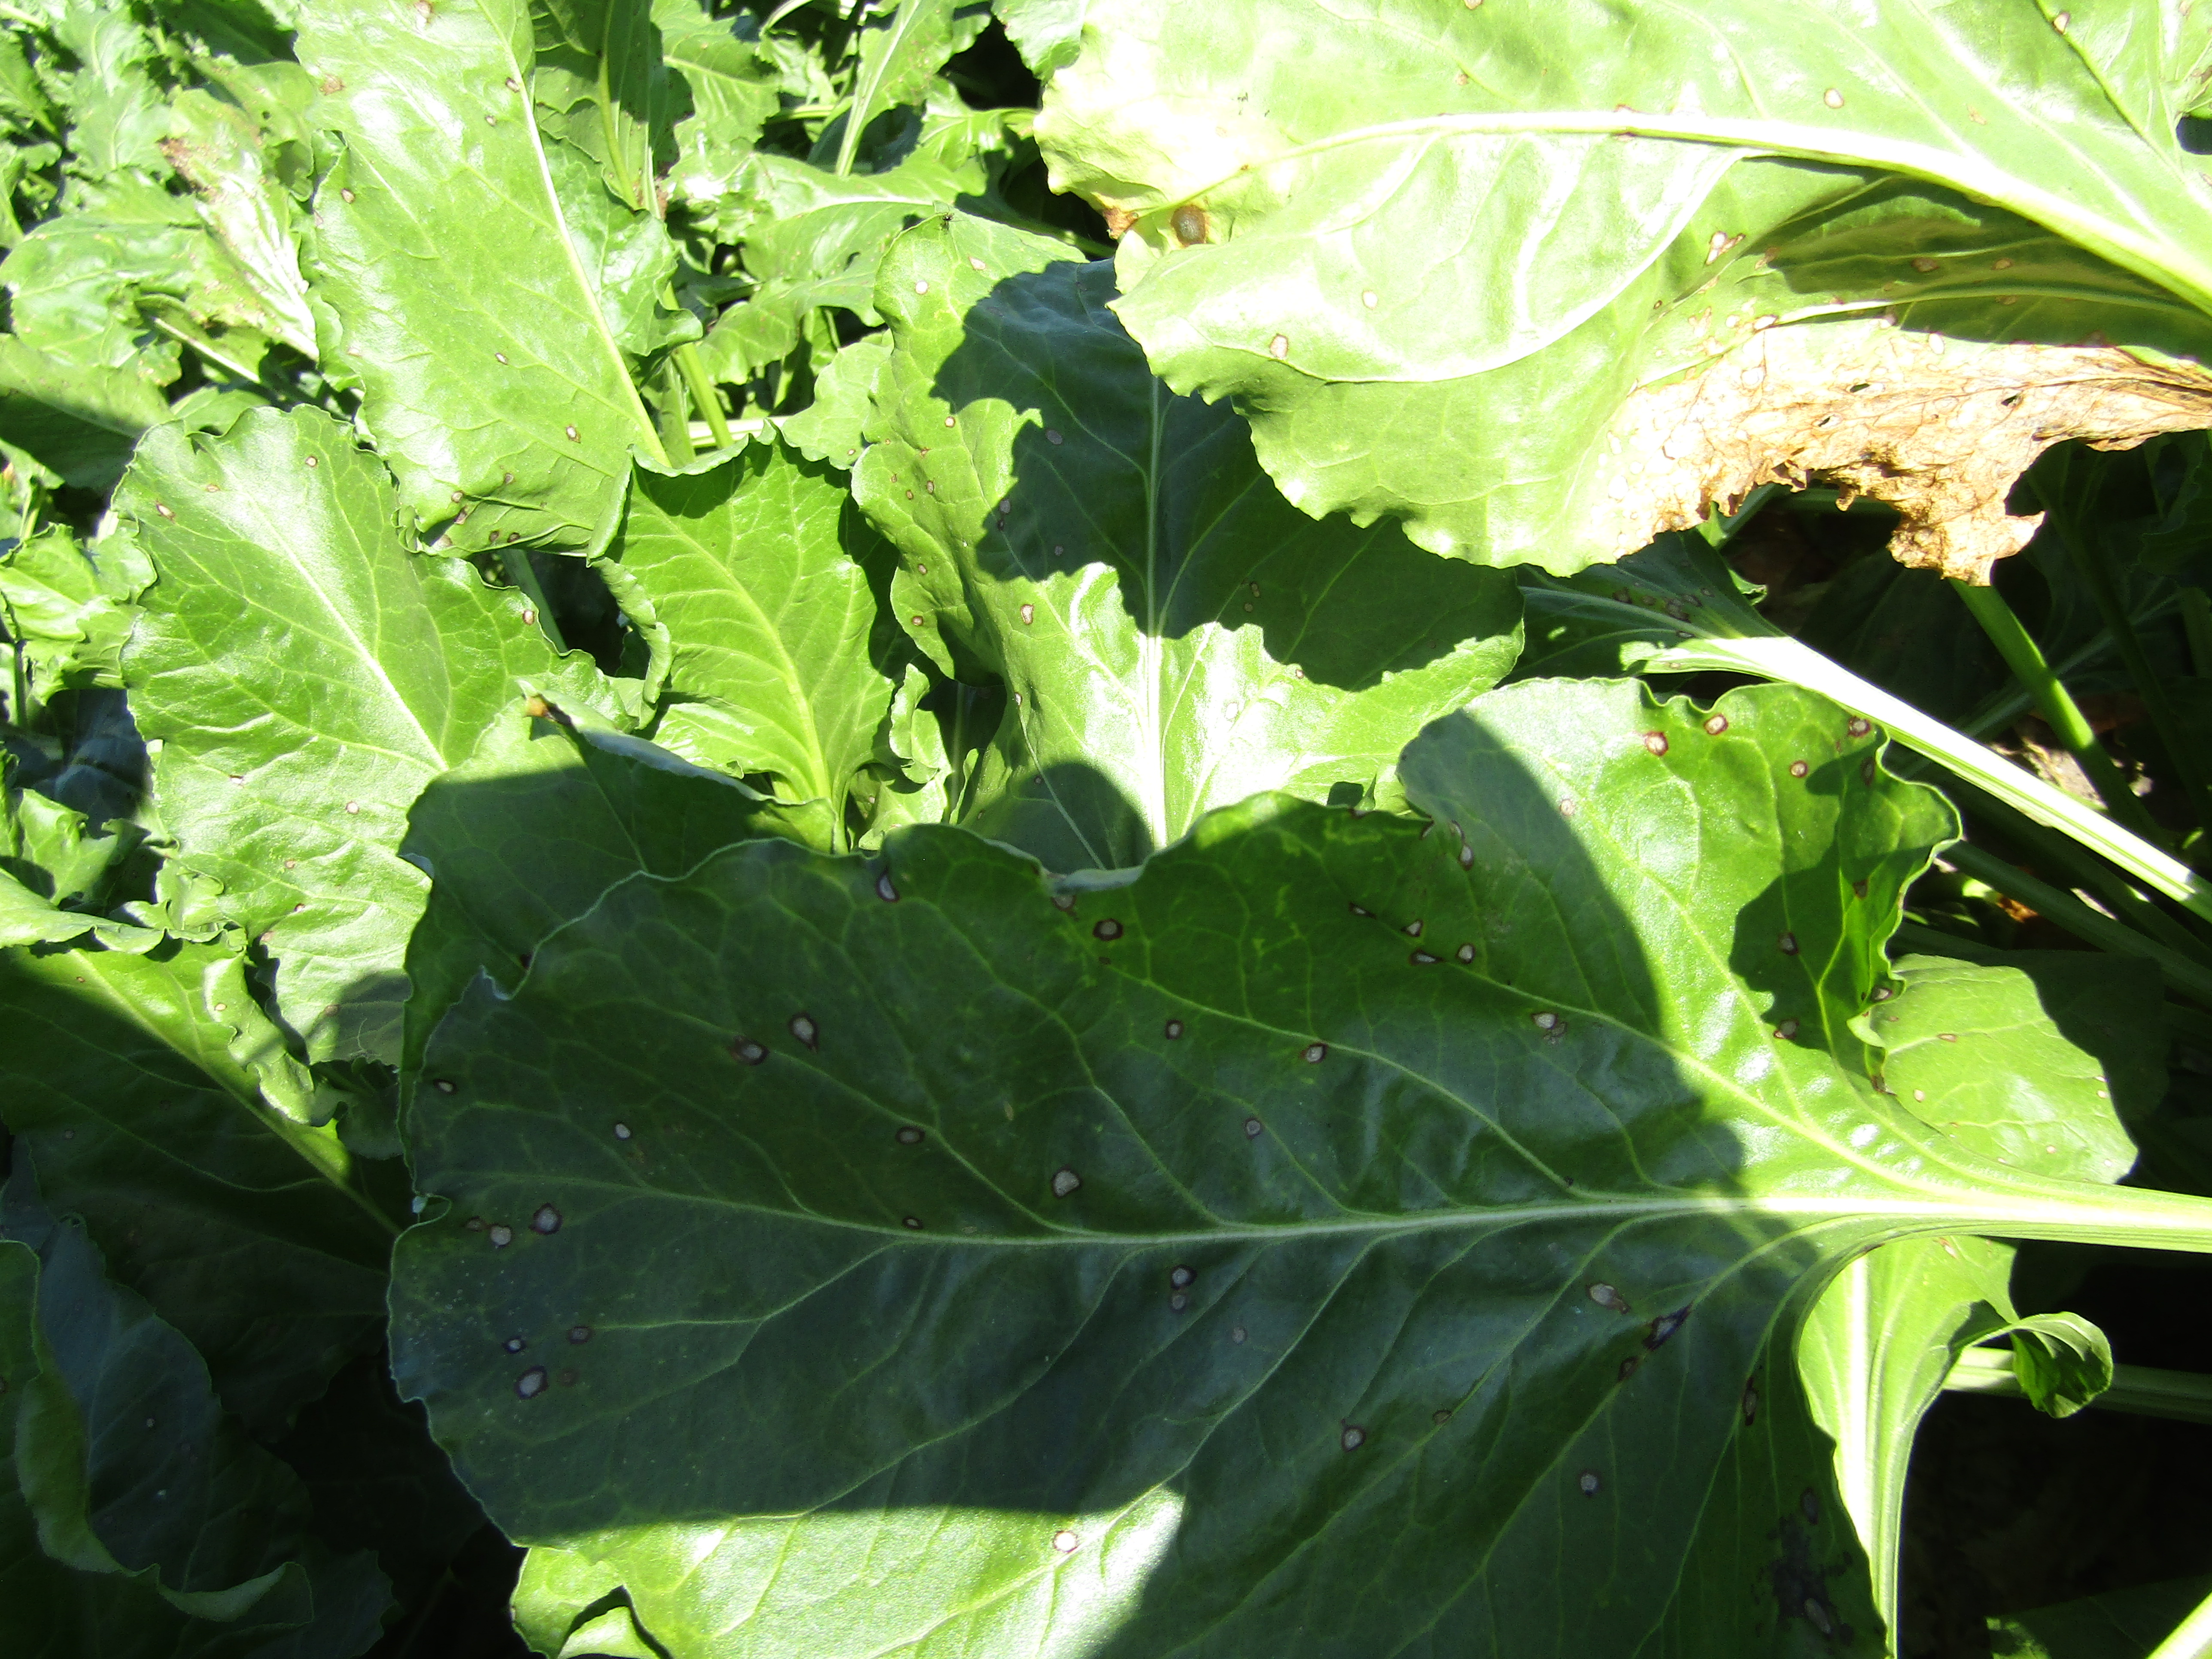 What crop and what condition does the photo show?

beet, cercospora
